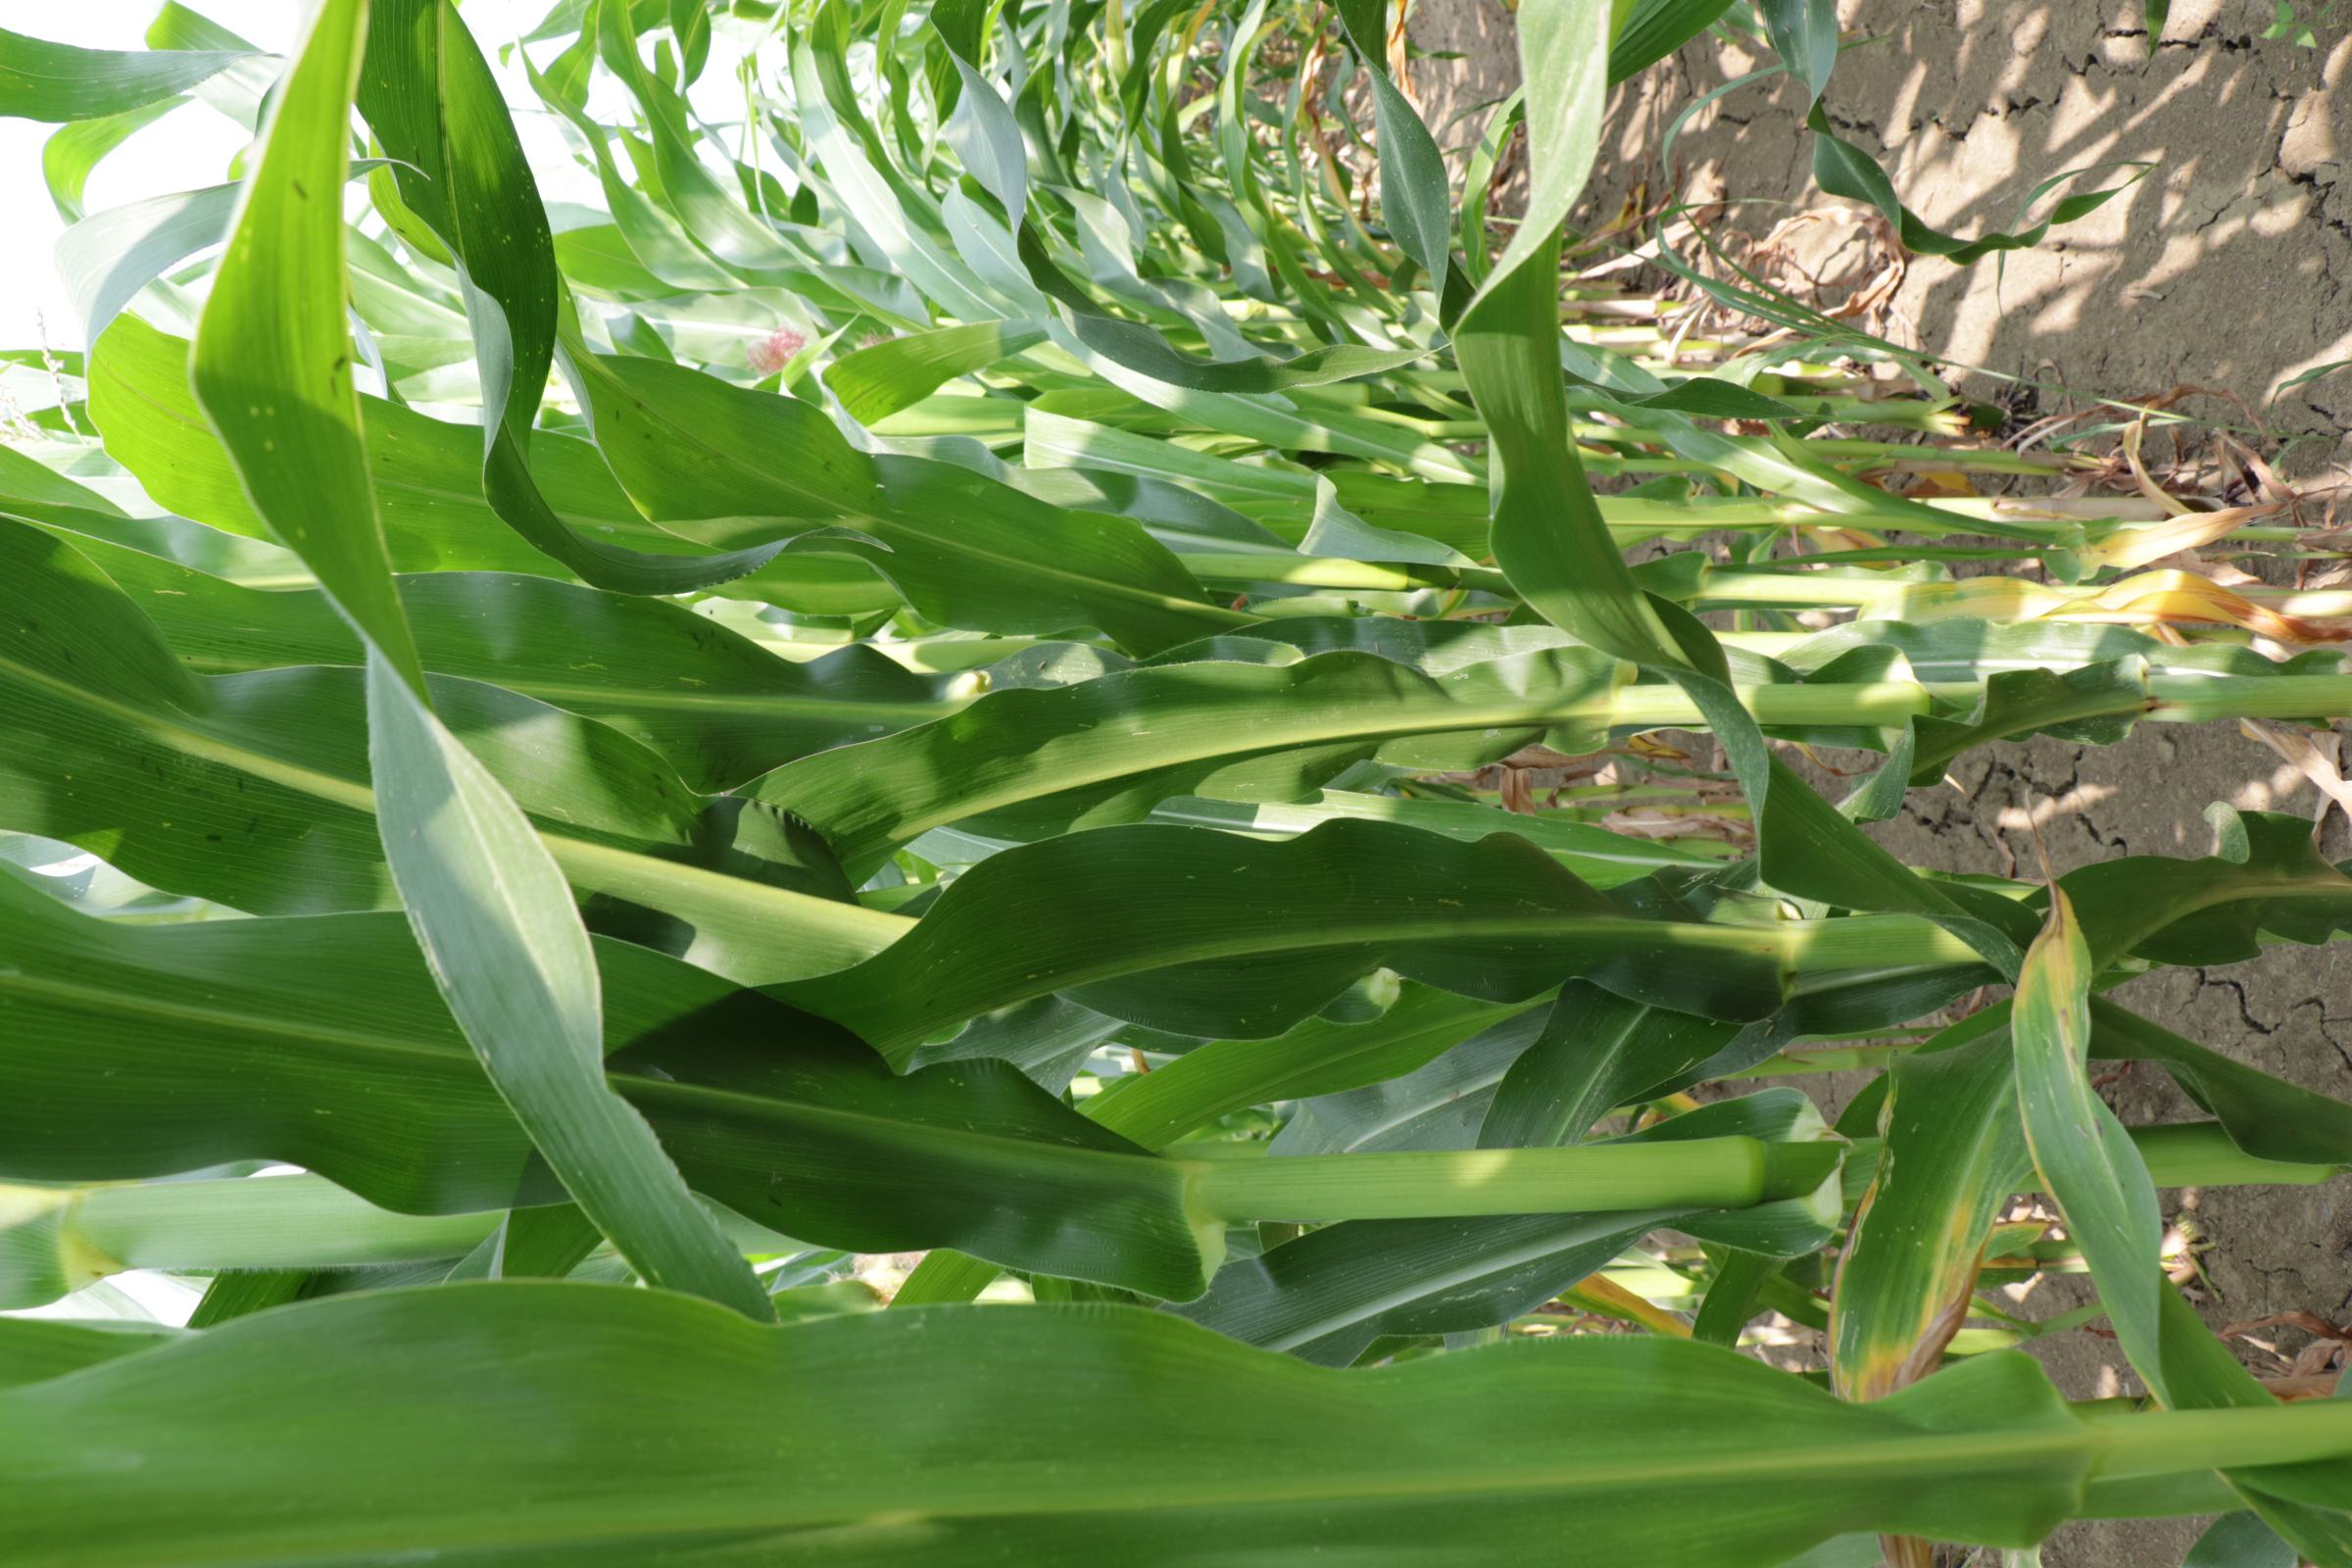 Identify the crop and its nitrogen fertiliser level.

maize, full nitrogen fertilisation
